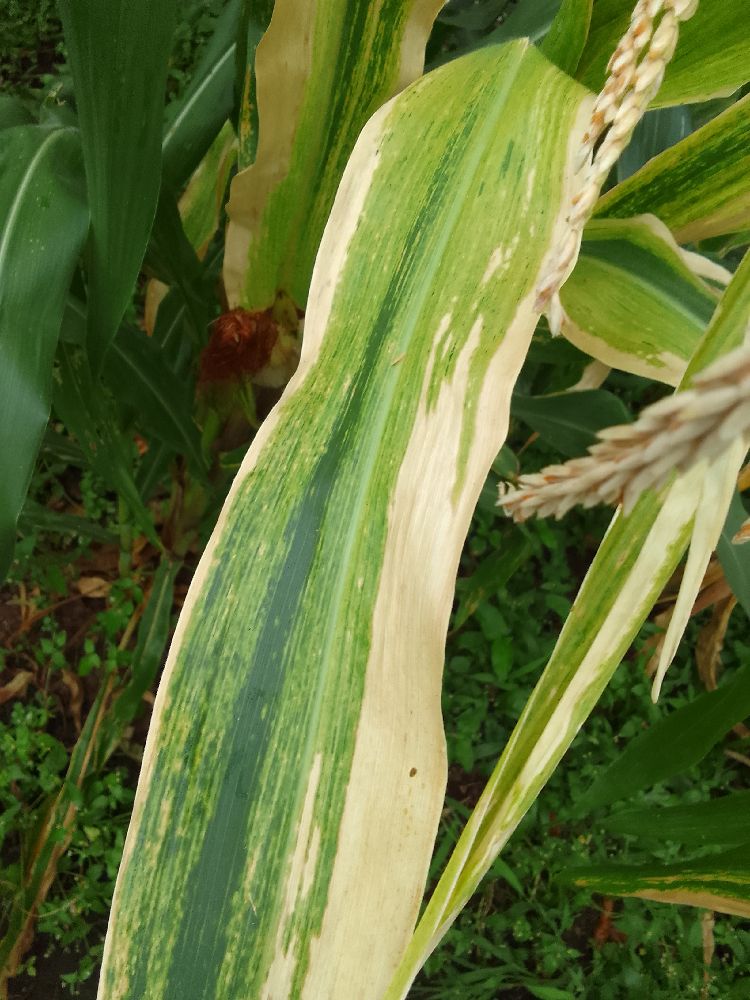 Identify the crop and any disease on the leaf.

maize, maize lethal necrosis
